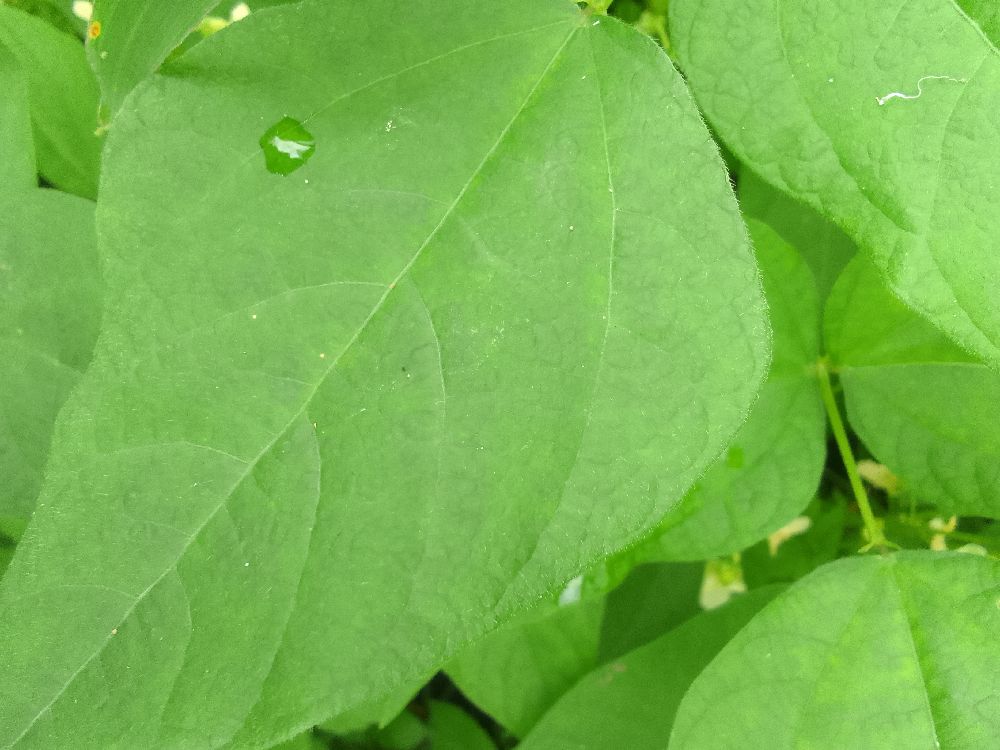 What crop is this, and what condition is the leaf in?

common bean, healthy
